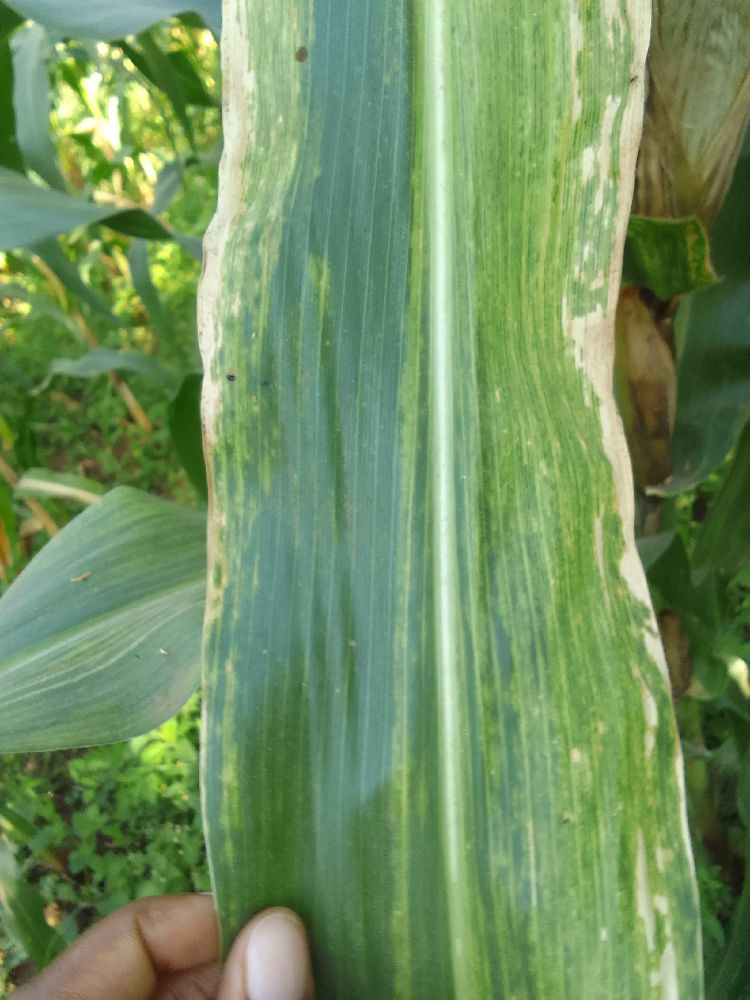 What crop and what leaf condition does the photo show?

maize, maize lethal necrosis
